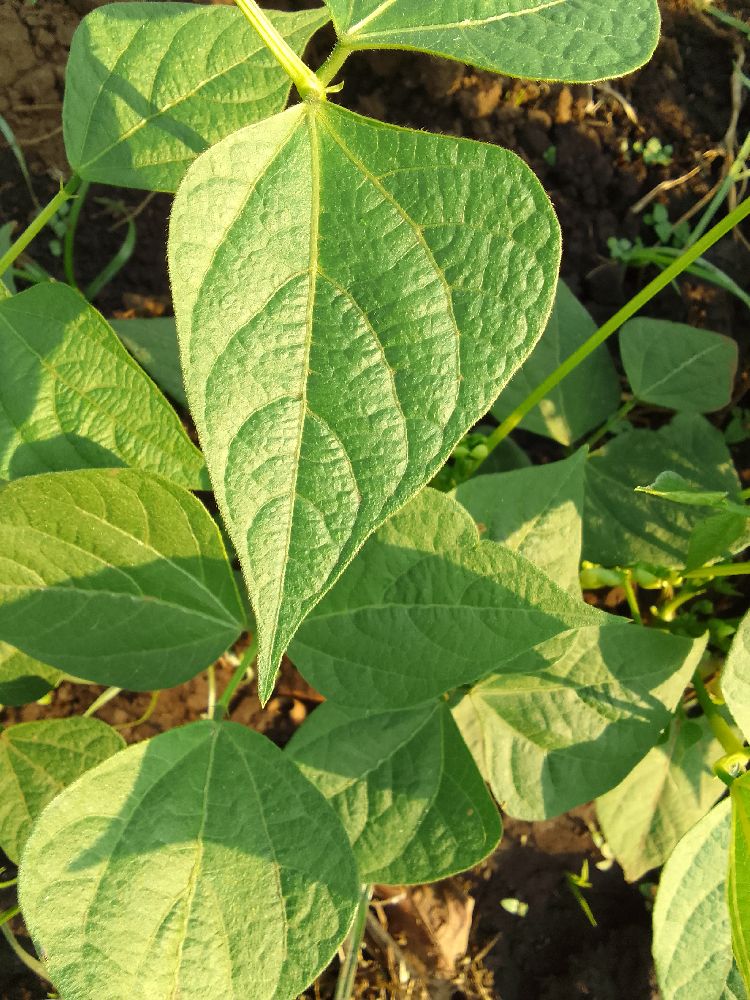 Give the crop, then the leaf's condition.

common bean, healthy
